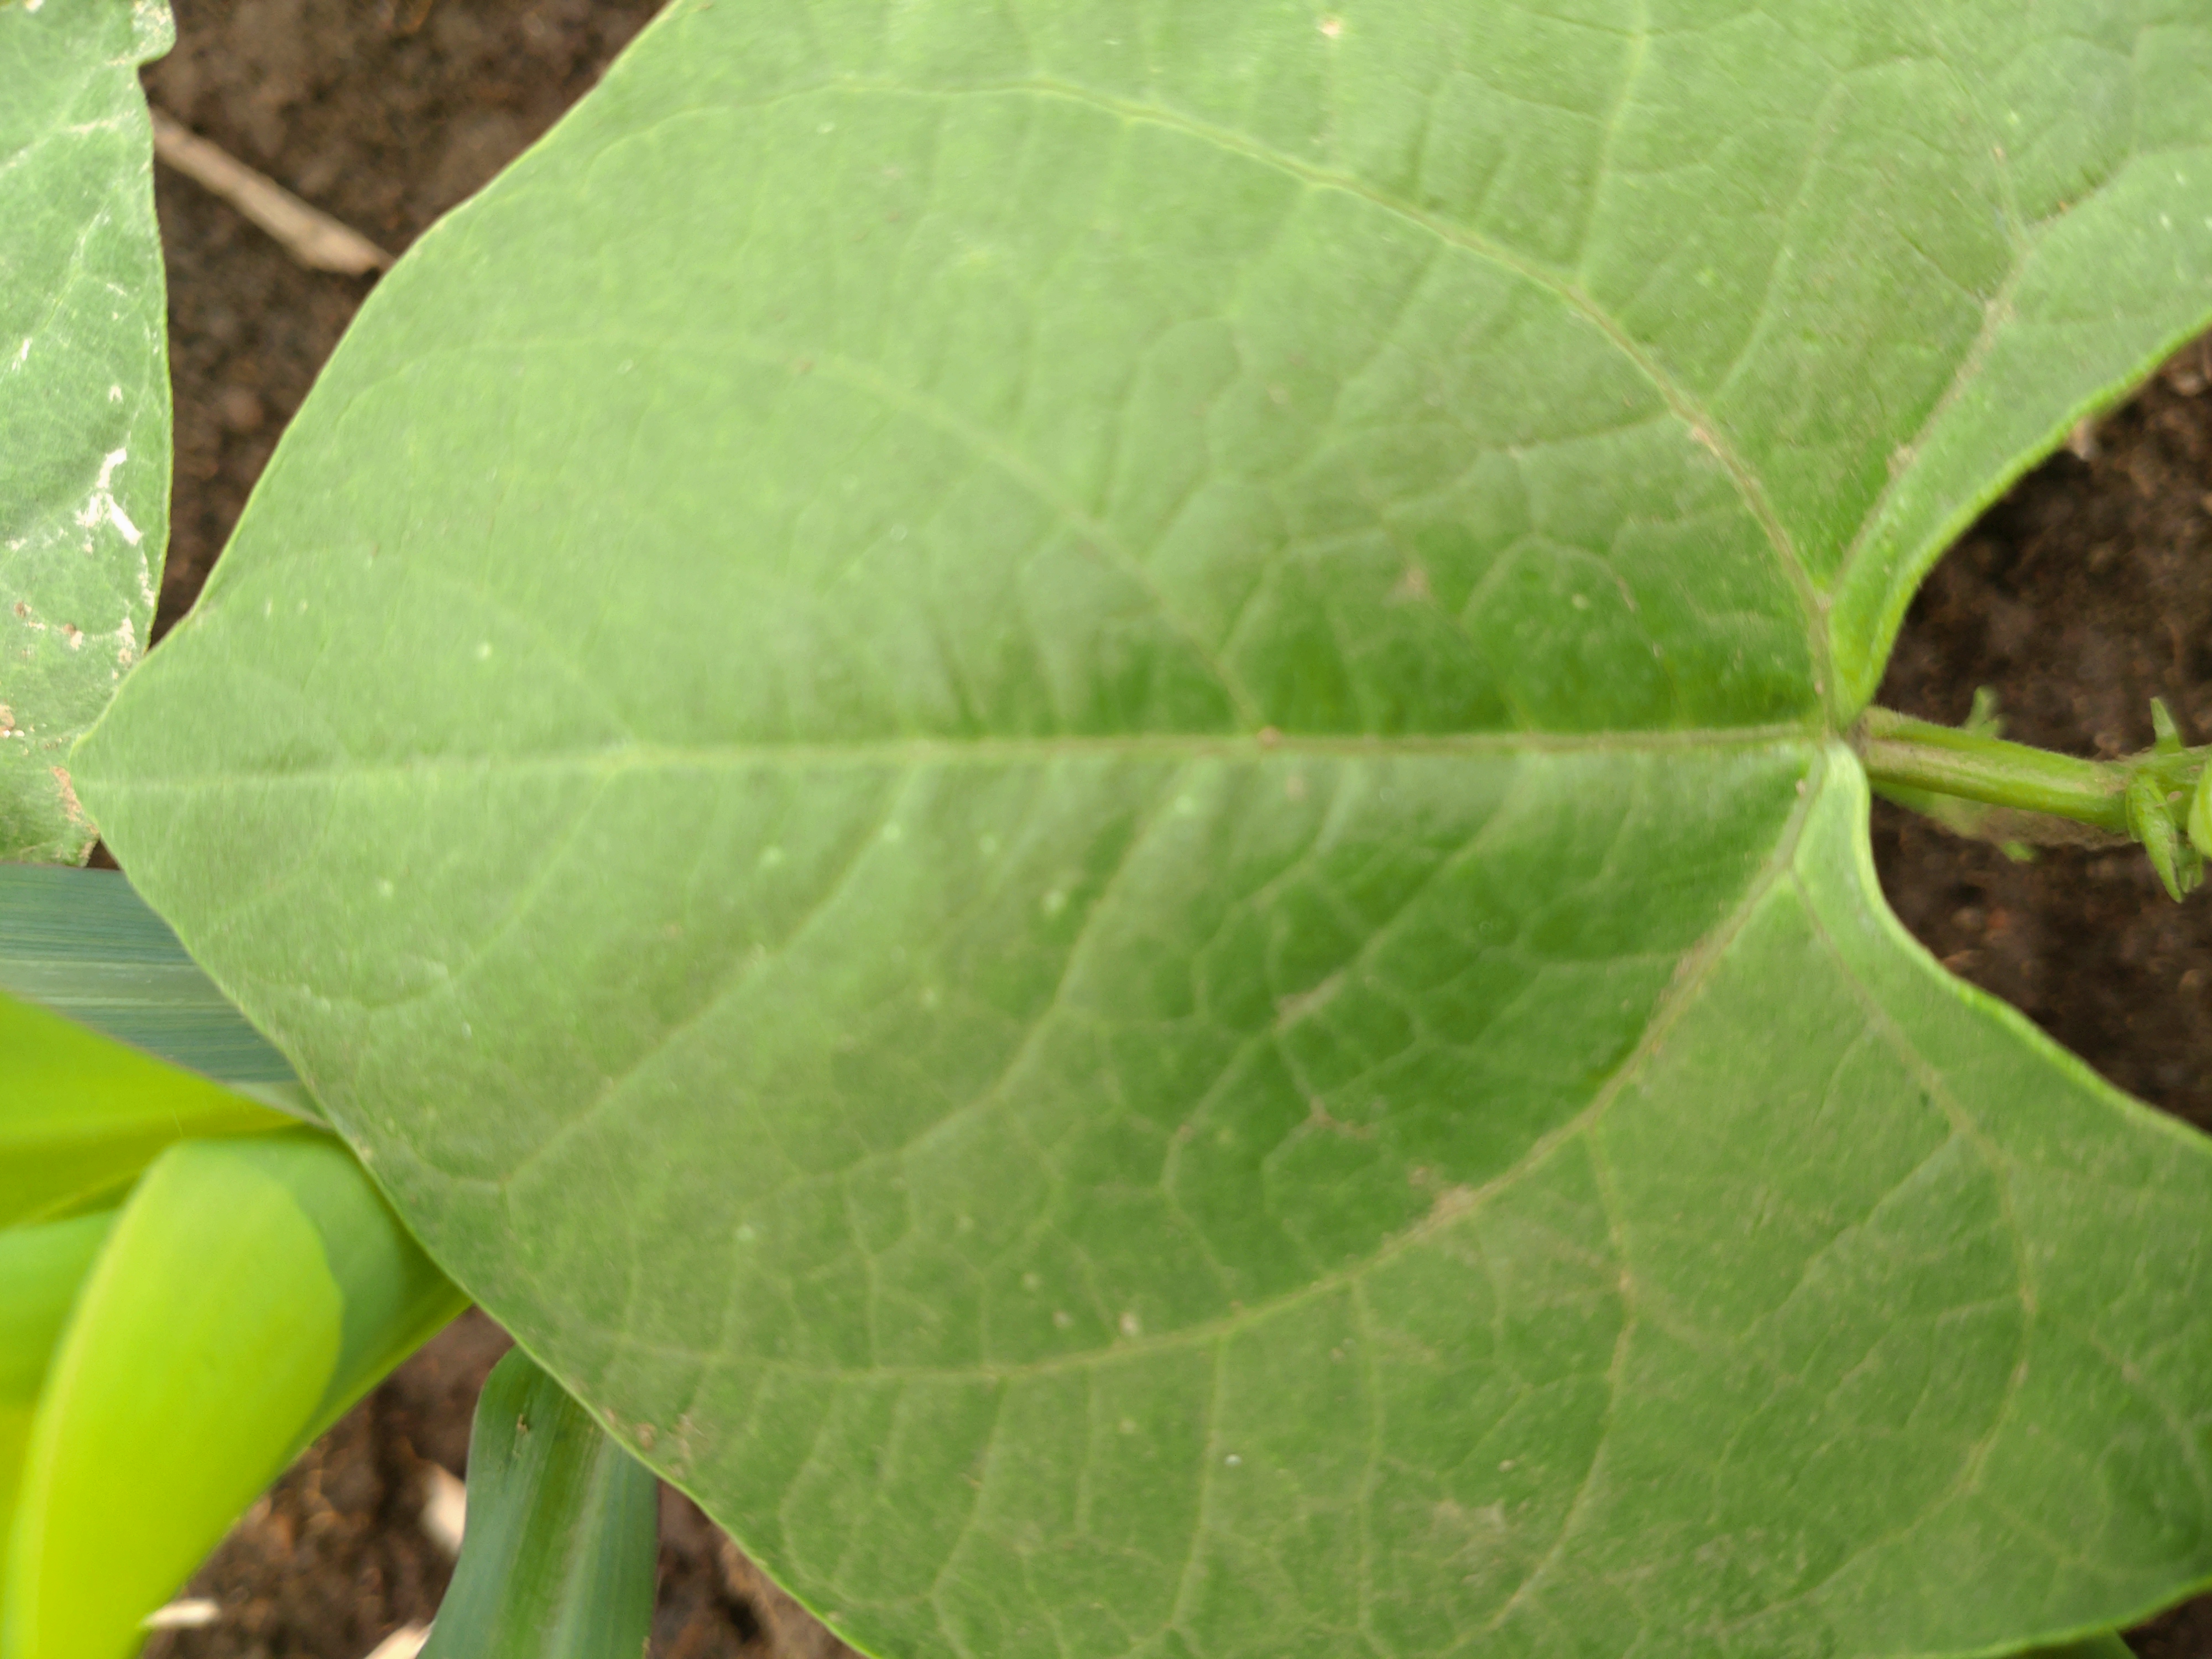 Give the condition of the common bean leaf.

healthy
